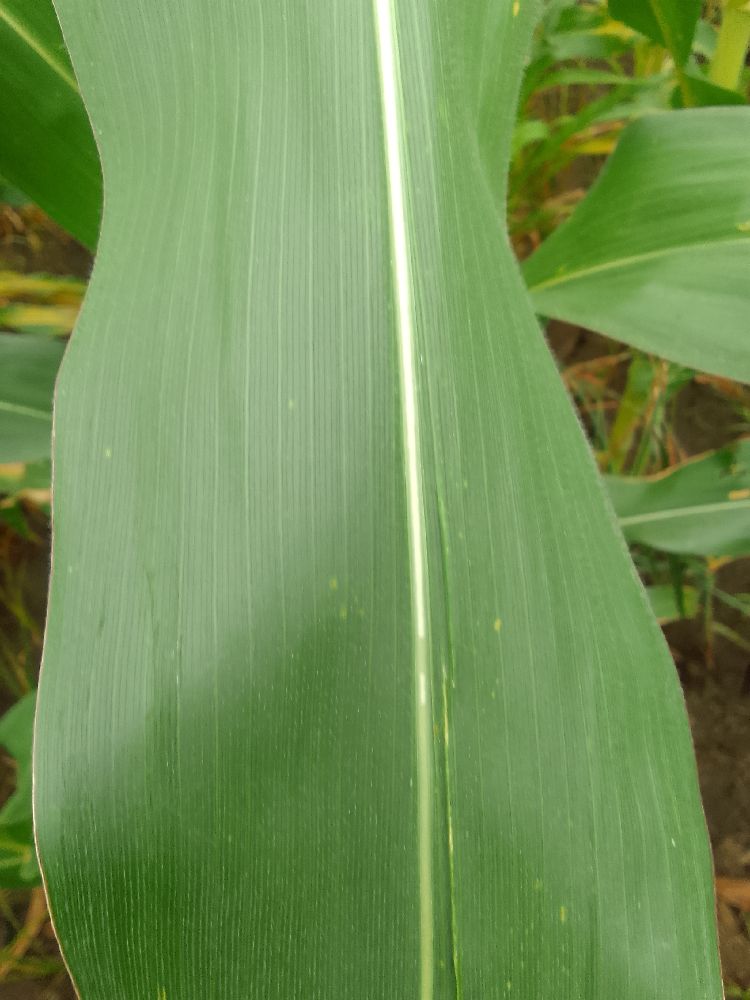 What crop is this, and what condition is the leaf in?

maize, healthy
